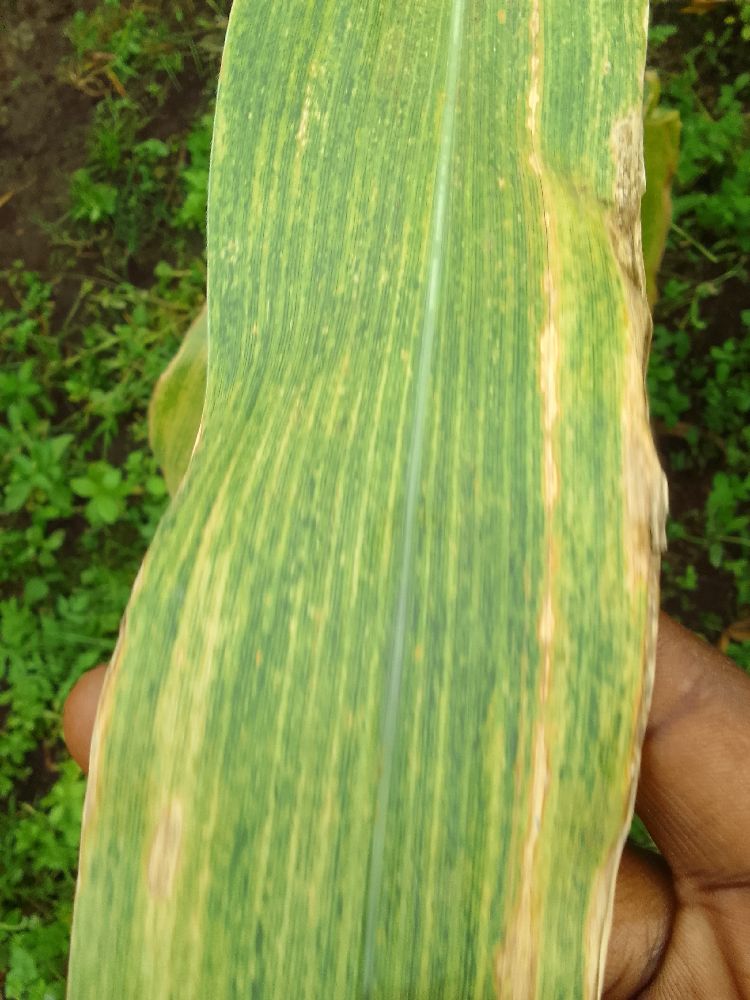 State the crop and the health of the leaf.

maize, maize lethal necrosis
